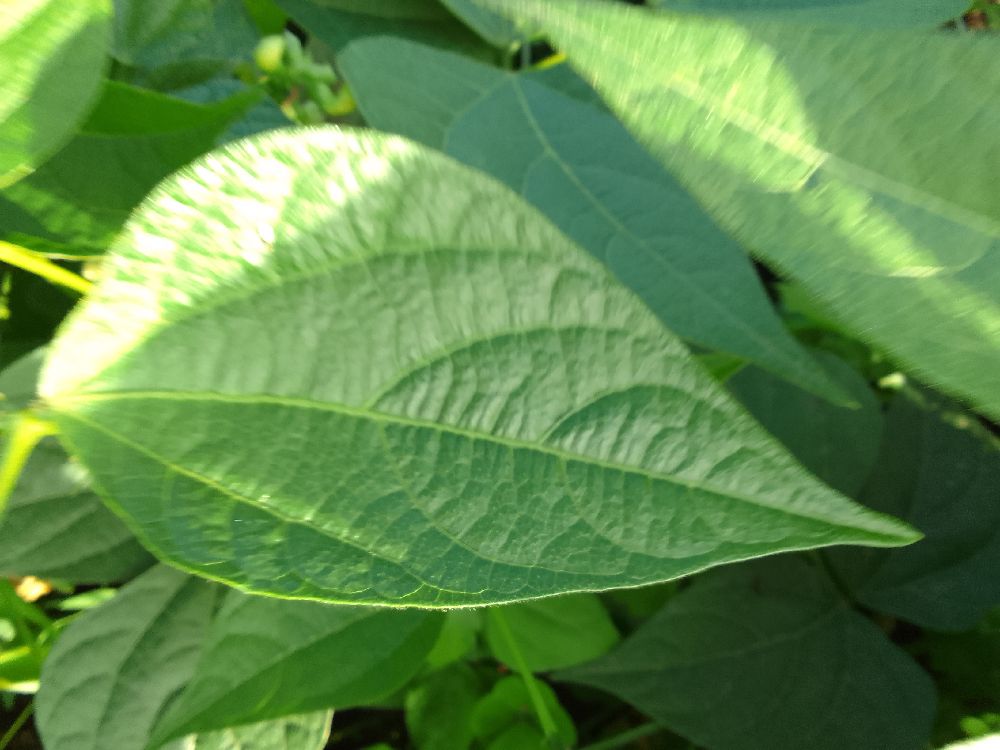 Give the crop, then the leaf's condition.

common bean, healthy
